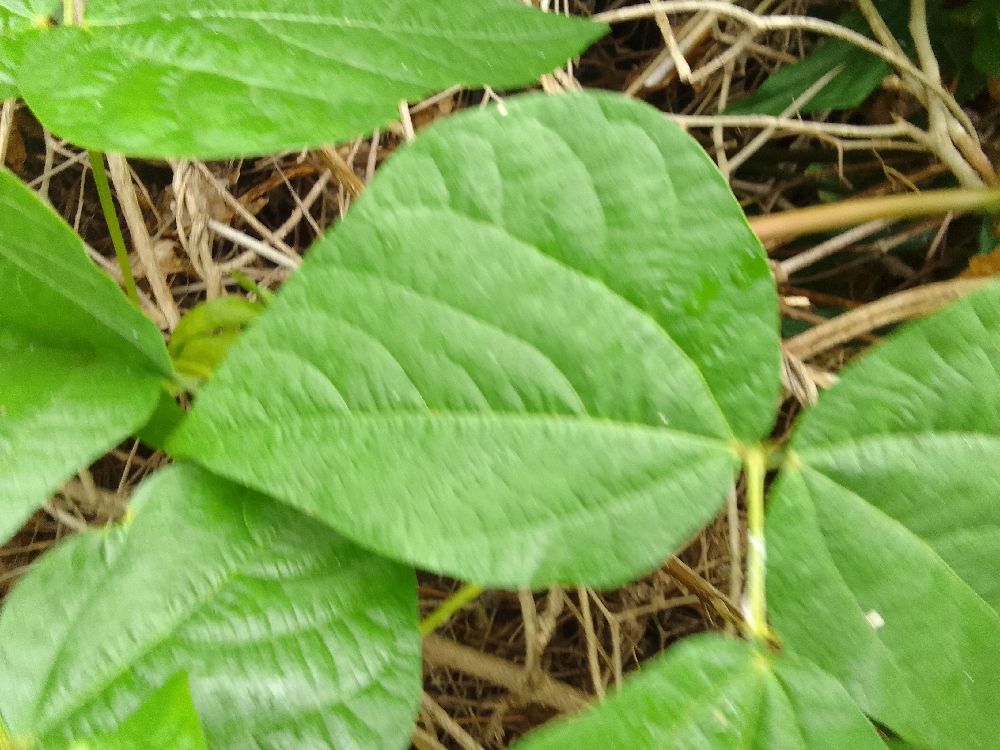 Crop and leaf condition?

common bean, healthy
